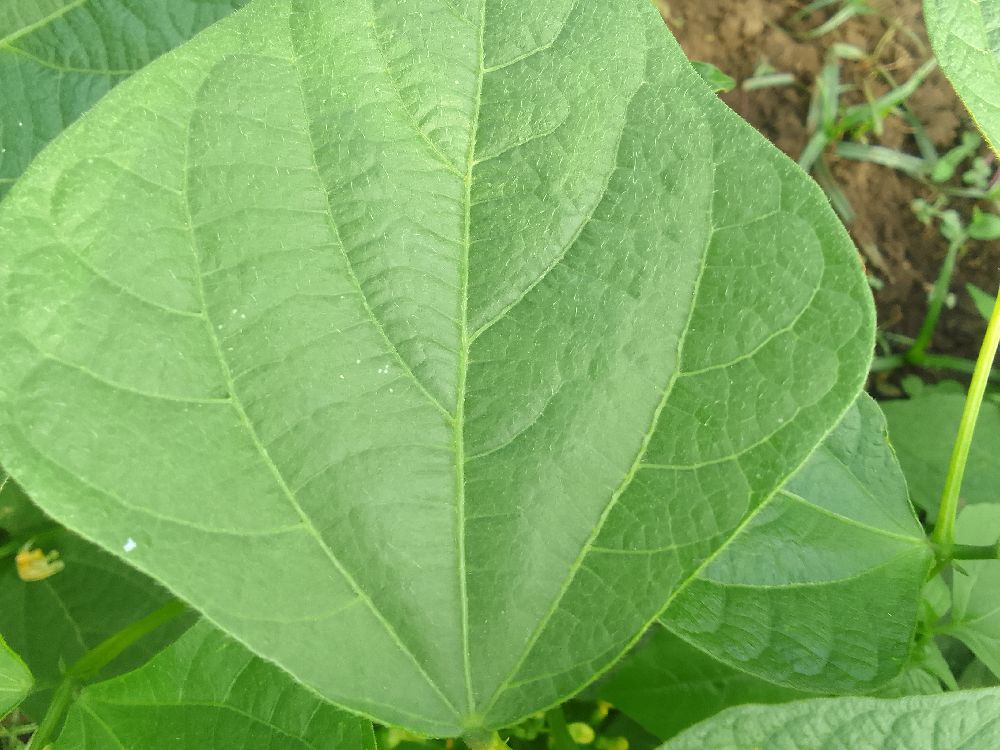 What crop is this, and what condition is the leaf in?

common bean, healthy
